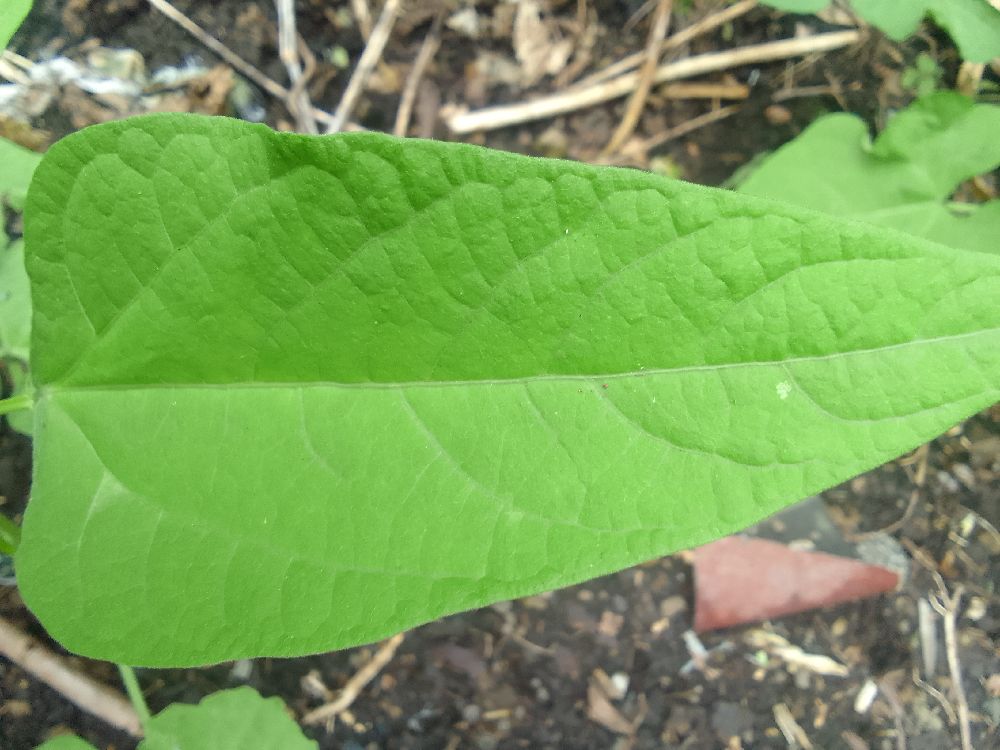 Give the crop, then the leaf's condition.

common bean, healthy
